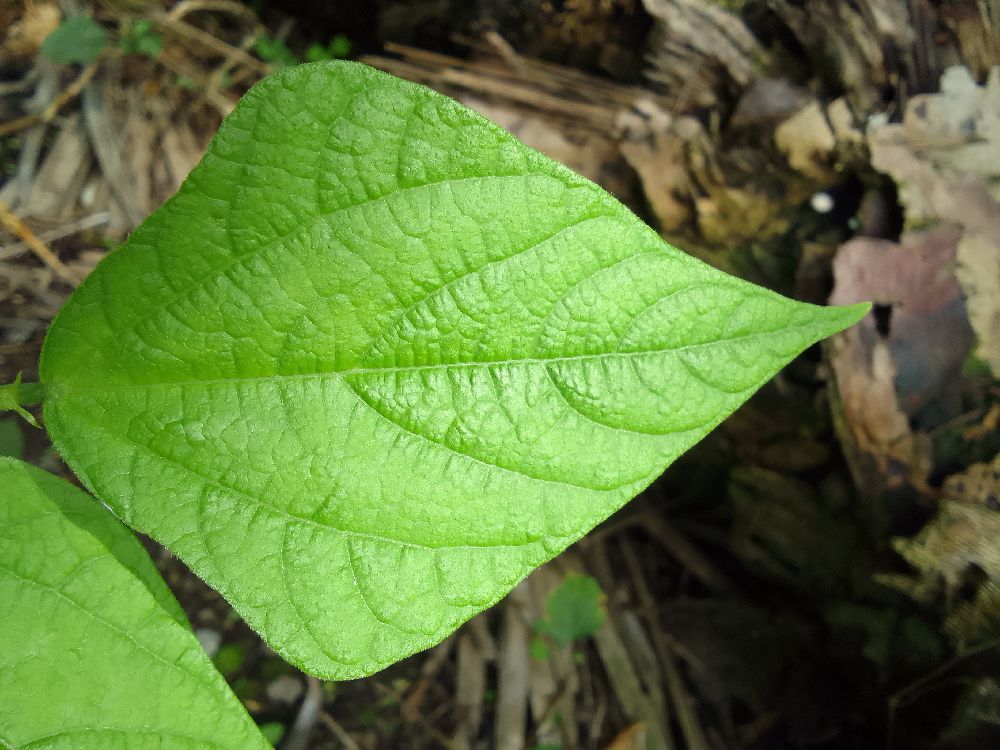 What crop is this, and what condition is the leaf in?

common bean, healthy
